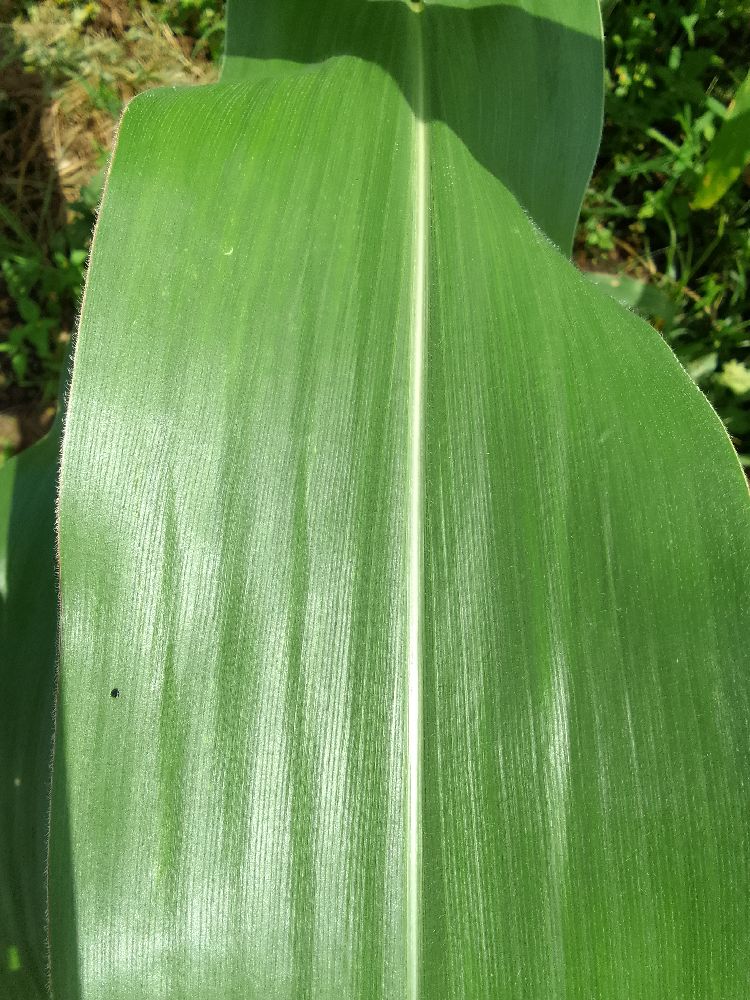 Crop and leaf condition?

maize, healthy
